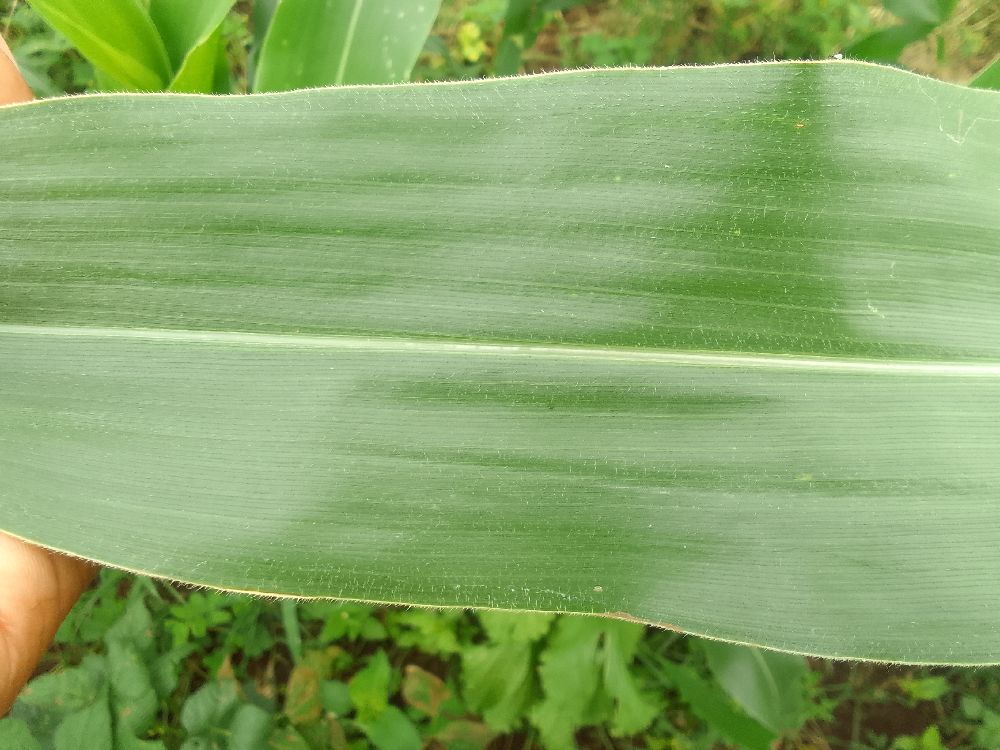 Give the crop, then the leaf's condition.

maize, healthy
